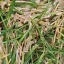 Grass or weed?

grass
